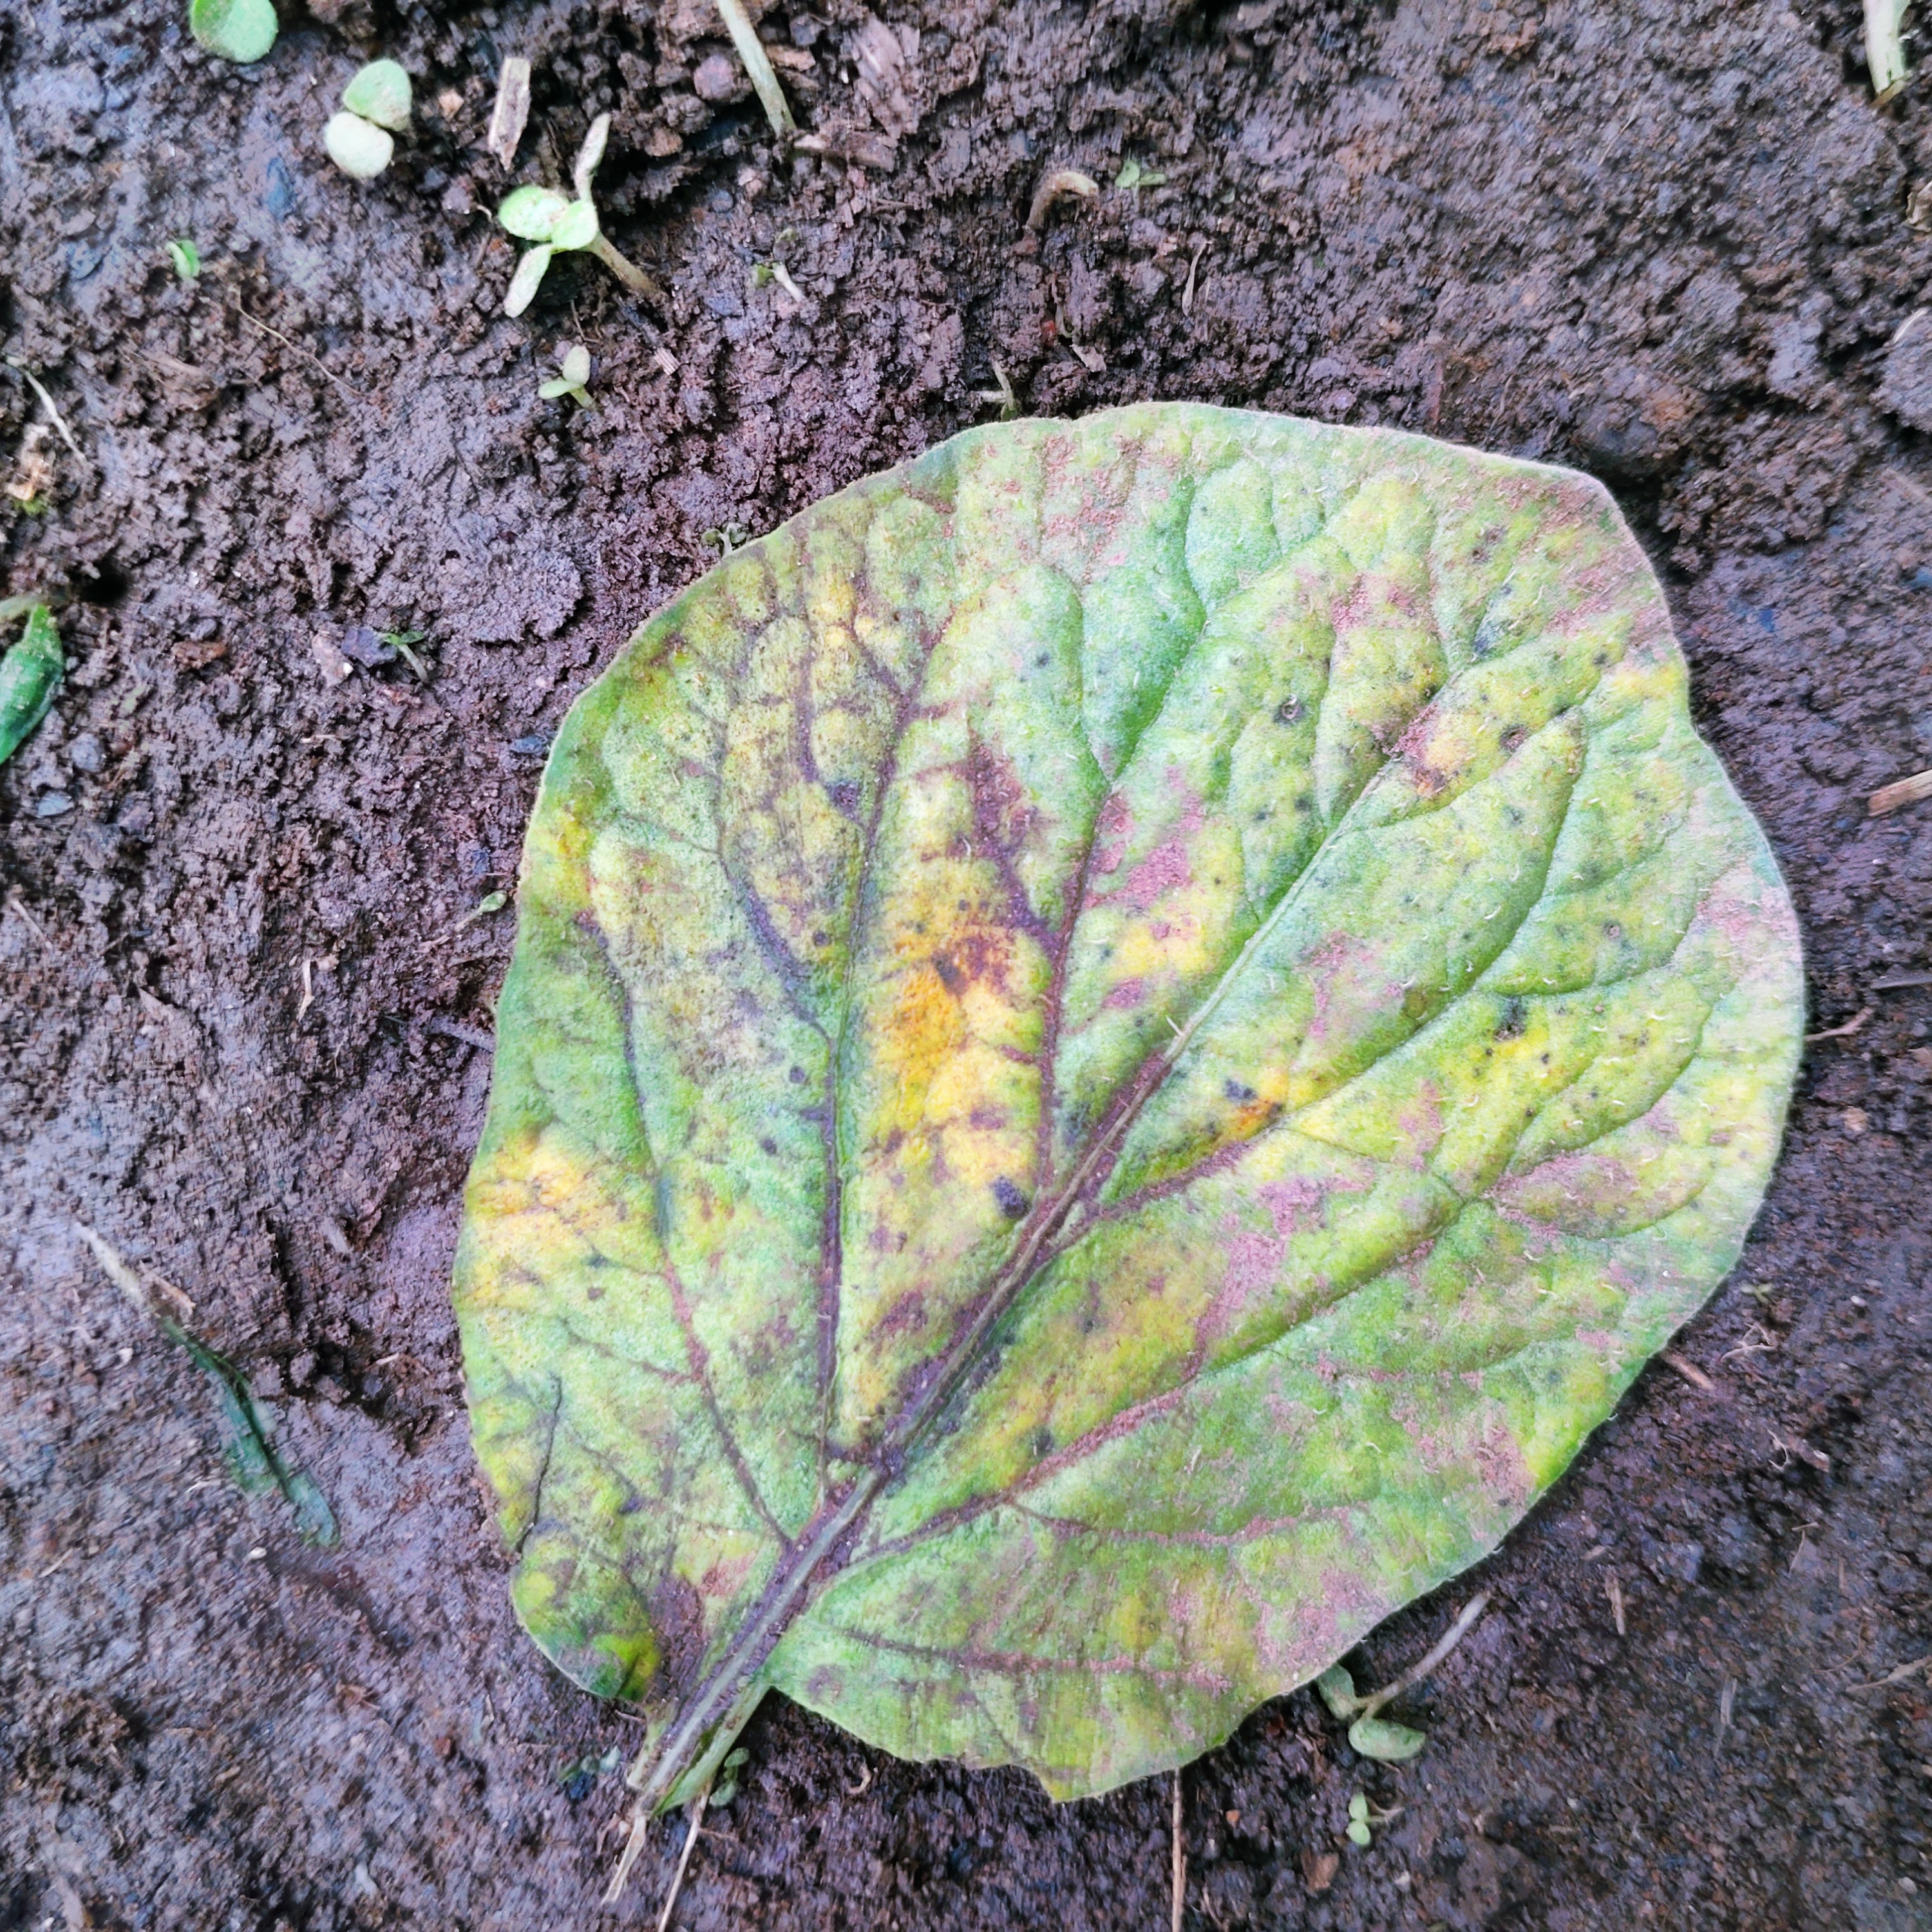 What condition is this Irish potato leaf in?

late blight
